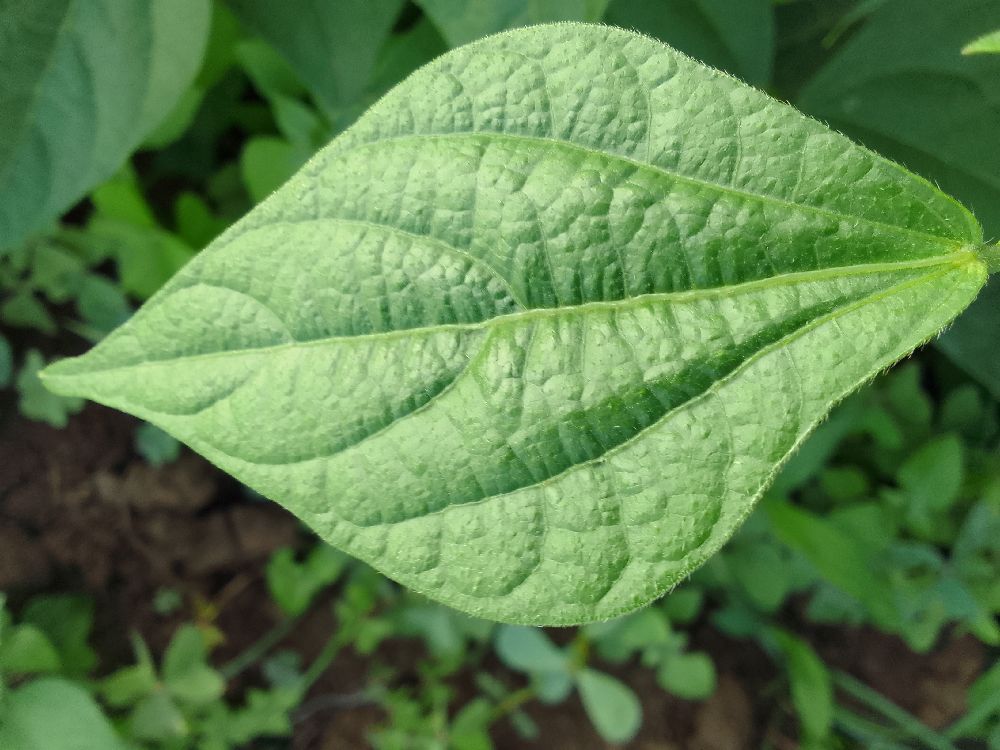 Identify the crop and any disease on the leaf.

common bean, healthy
